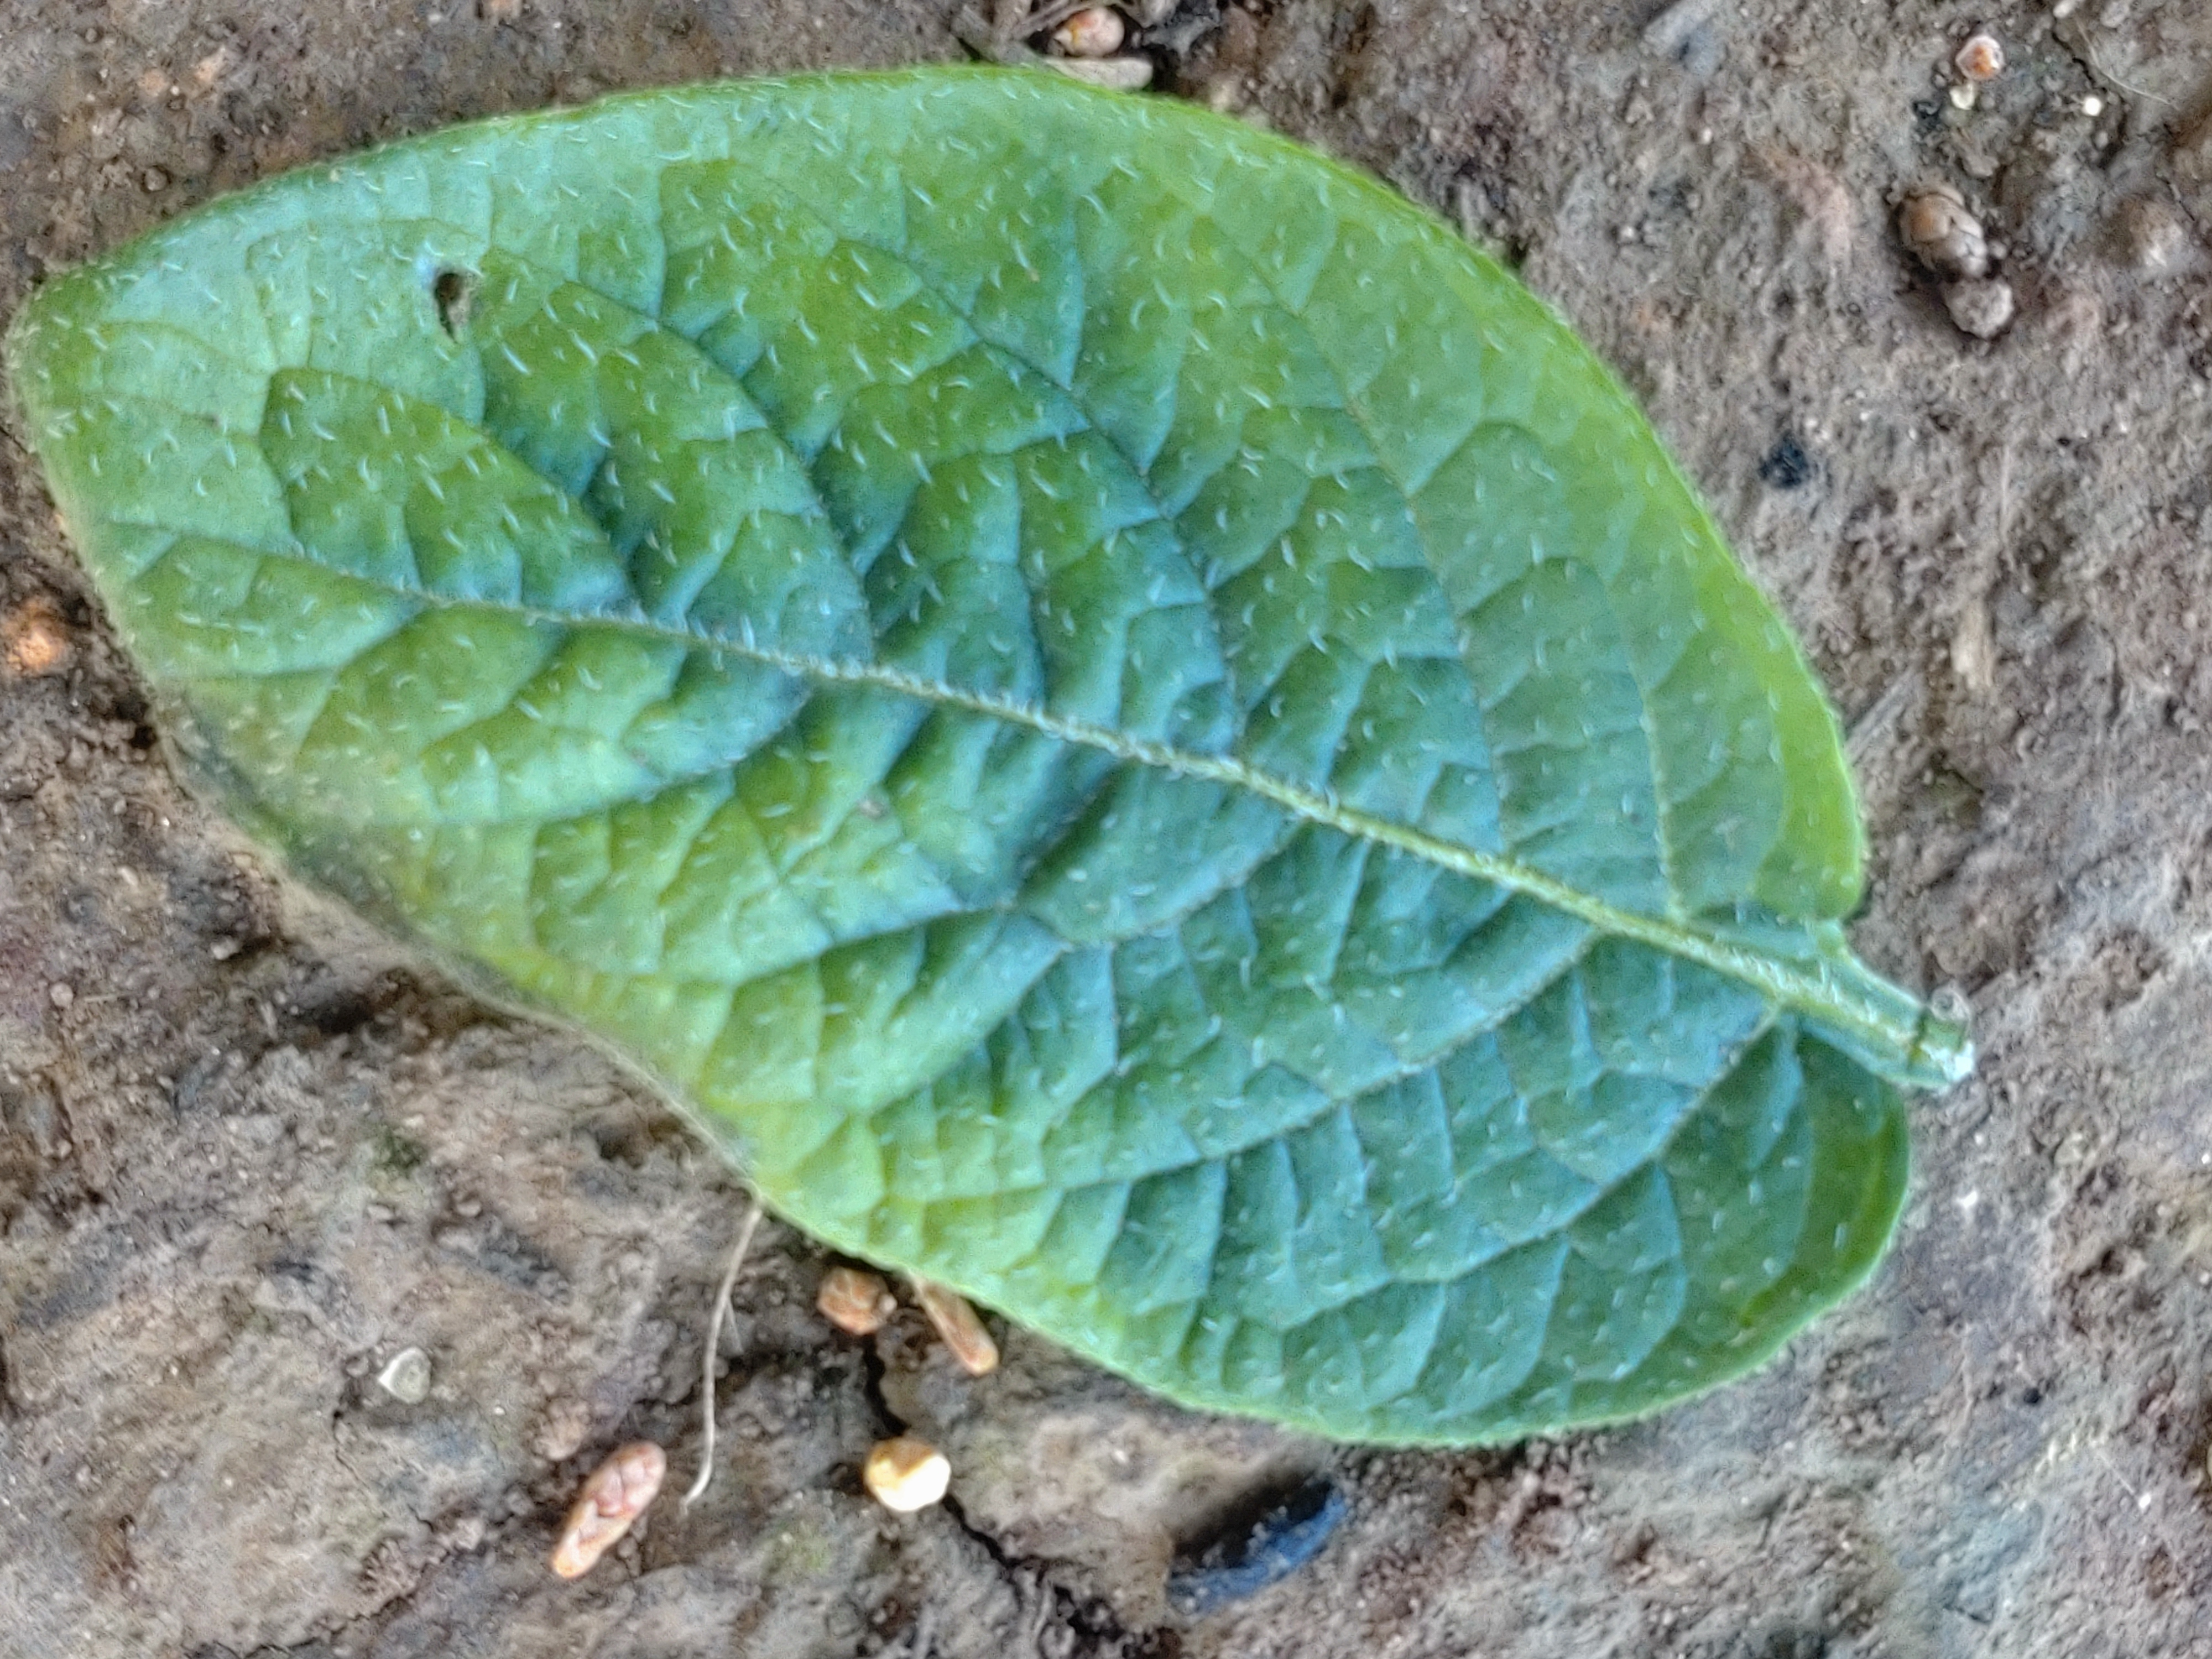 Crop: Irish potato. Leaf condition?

early blight
